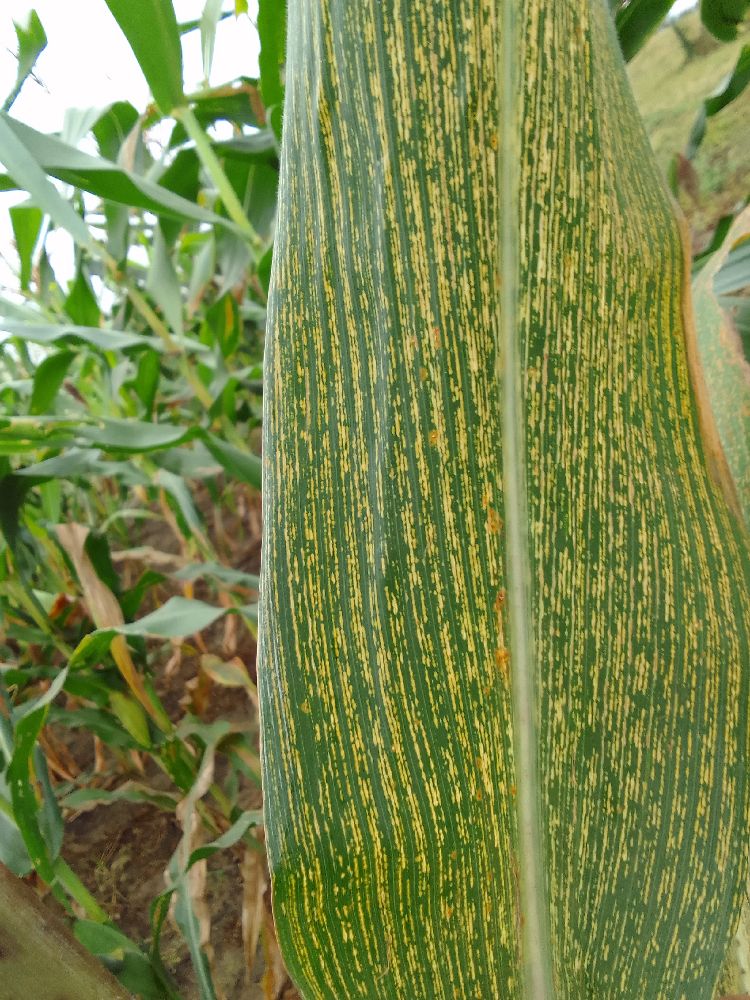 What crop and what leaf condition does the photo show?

maize, maize streak virus
